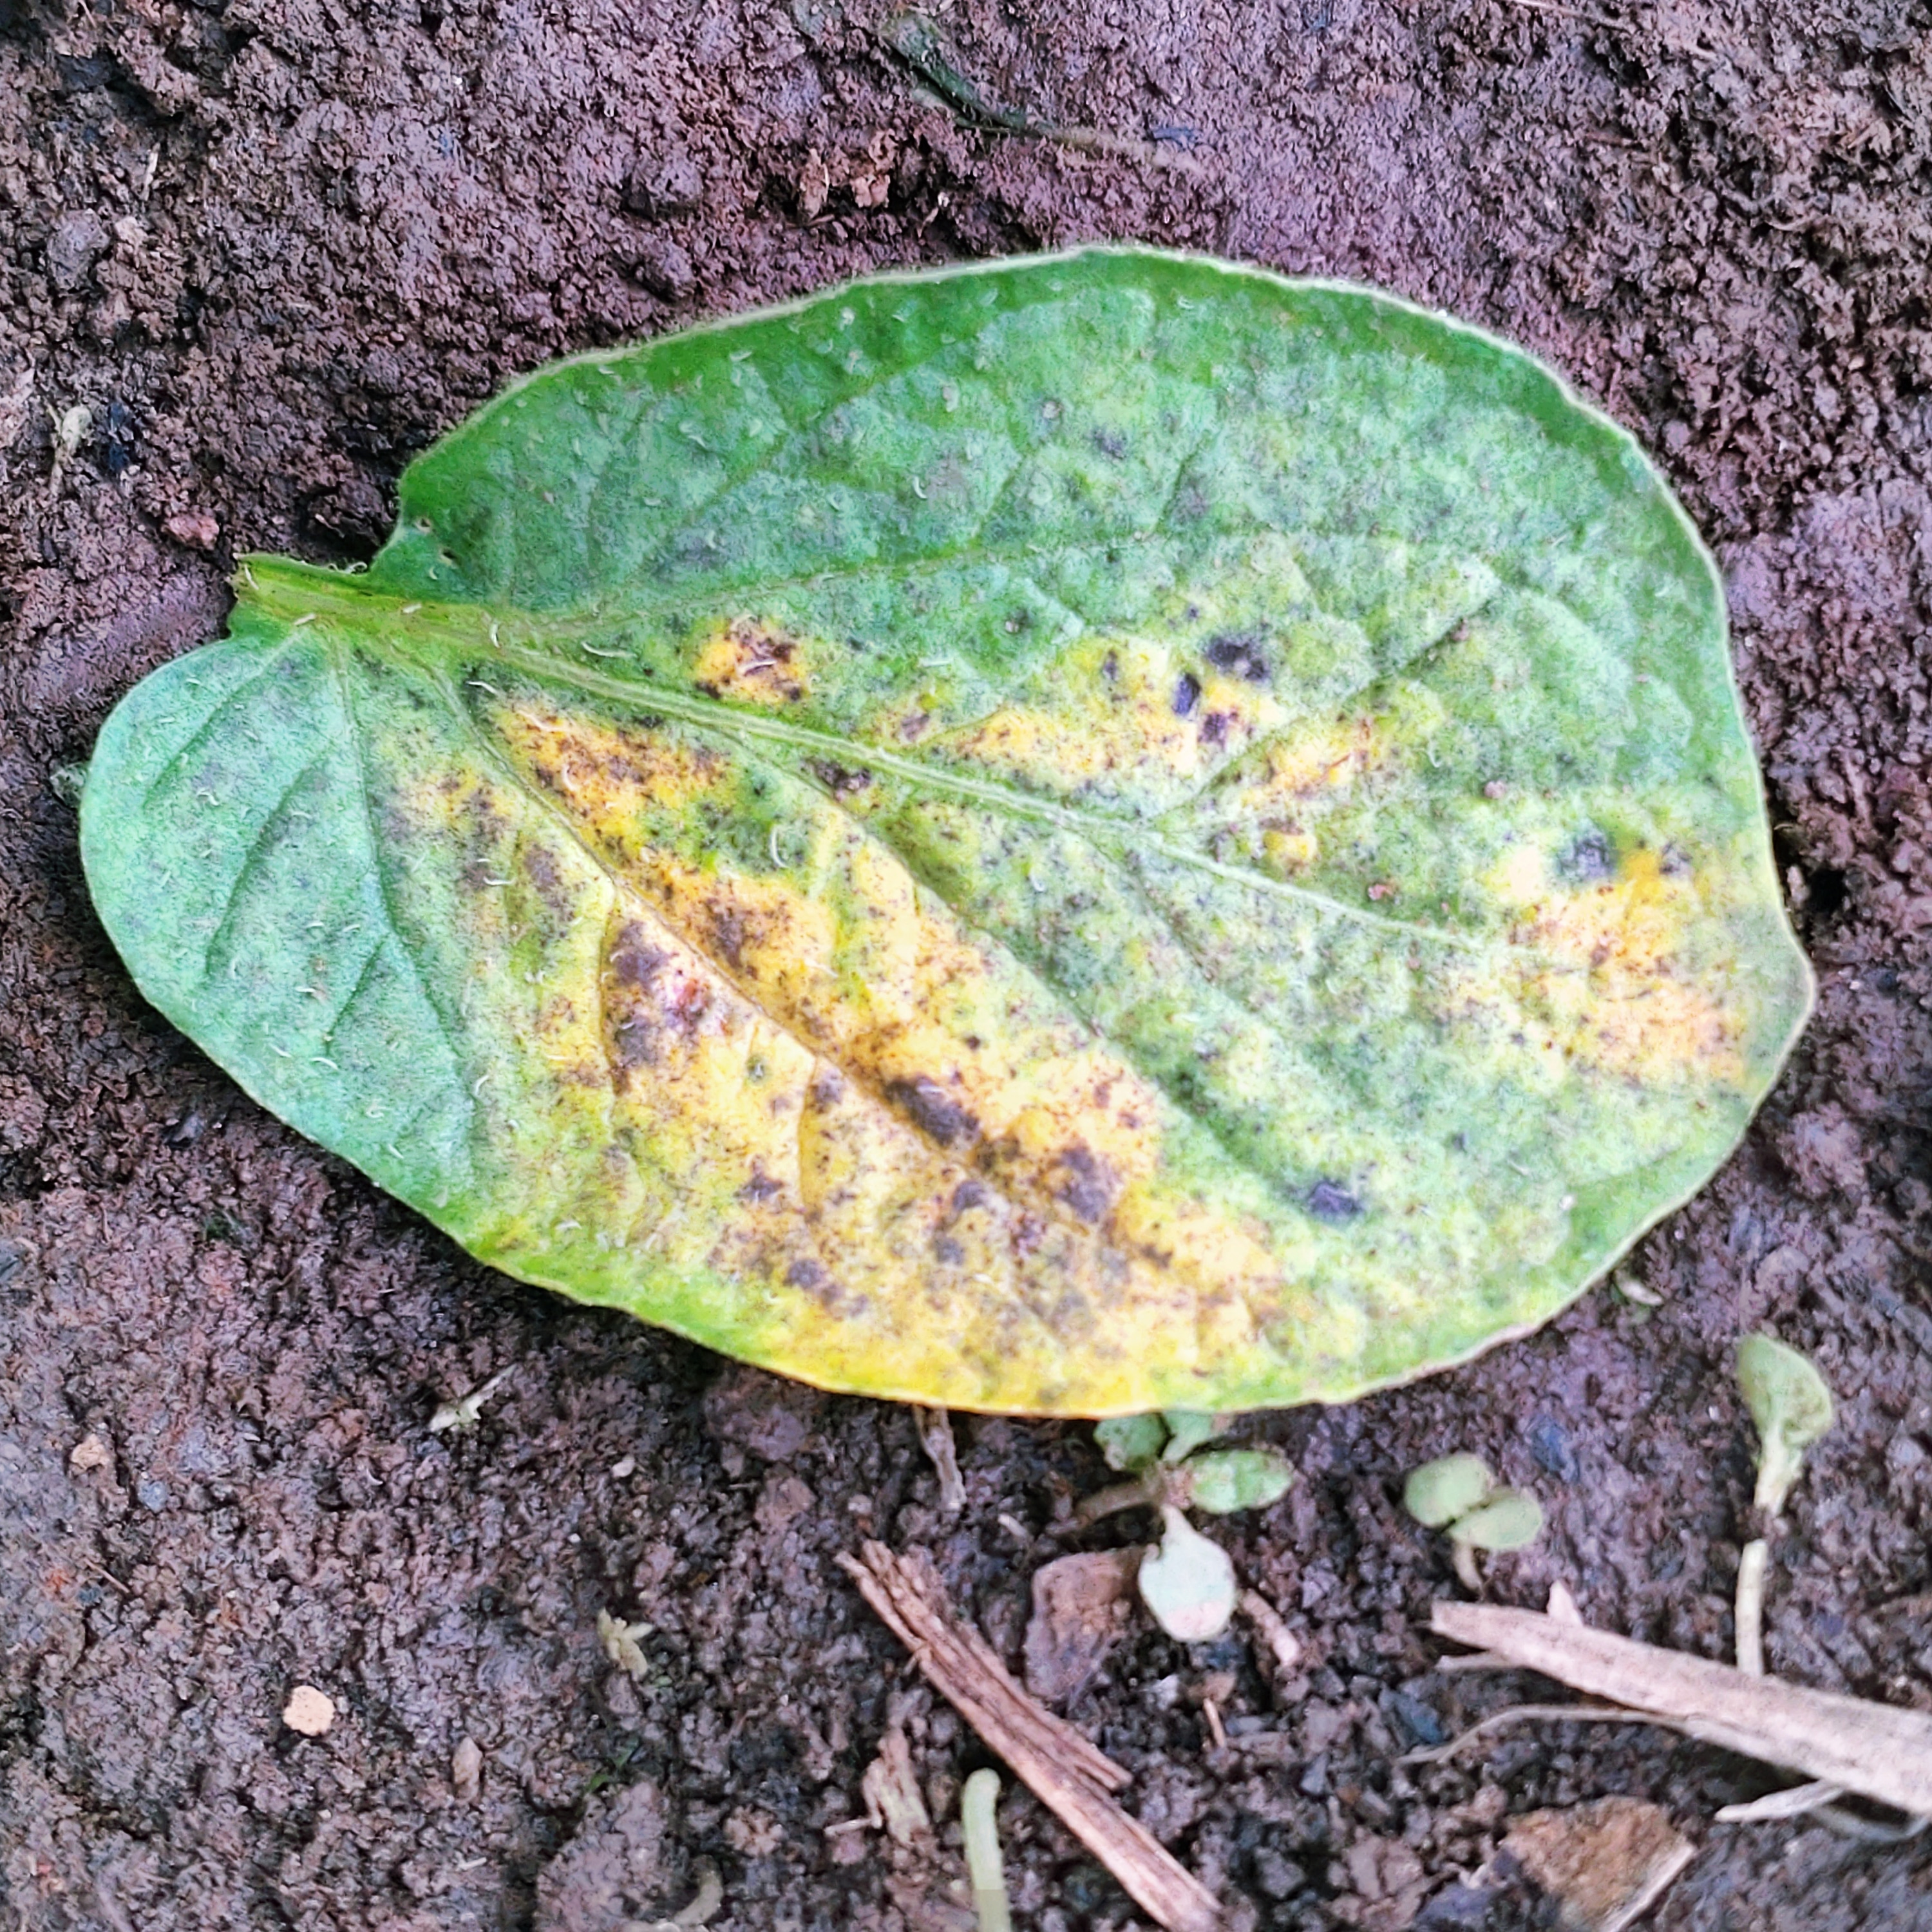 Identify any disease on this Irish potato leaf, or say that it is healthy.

late blight
